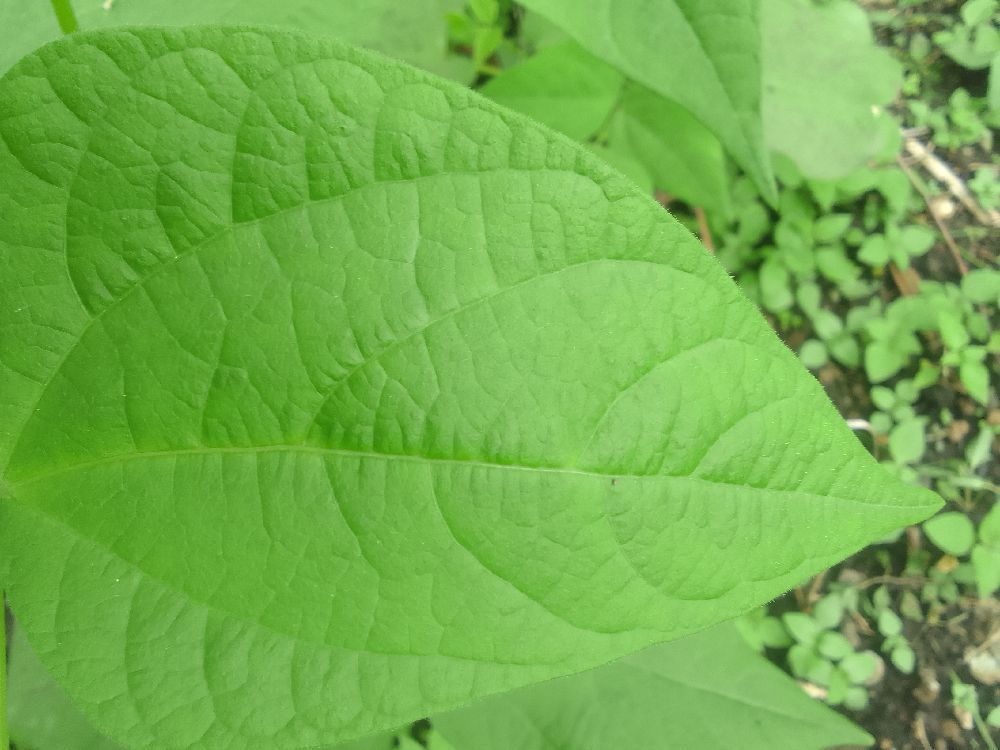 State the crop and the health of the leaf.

common bean, healthy
